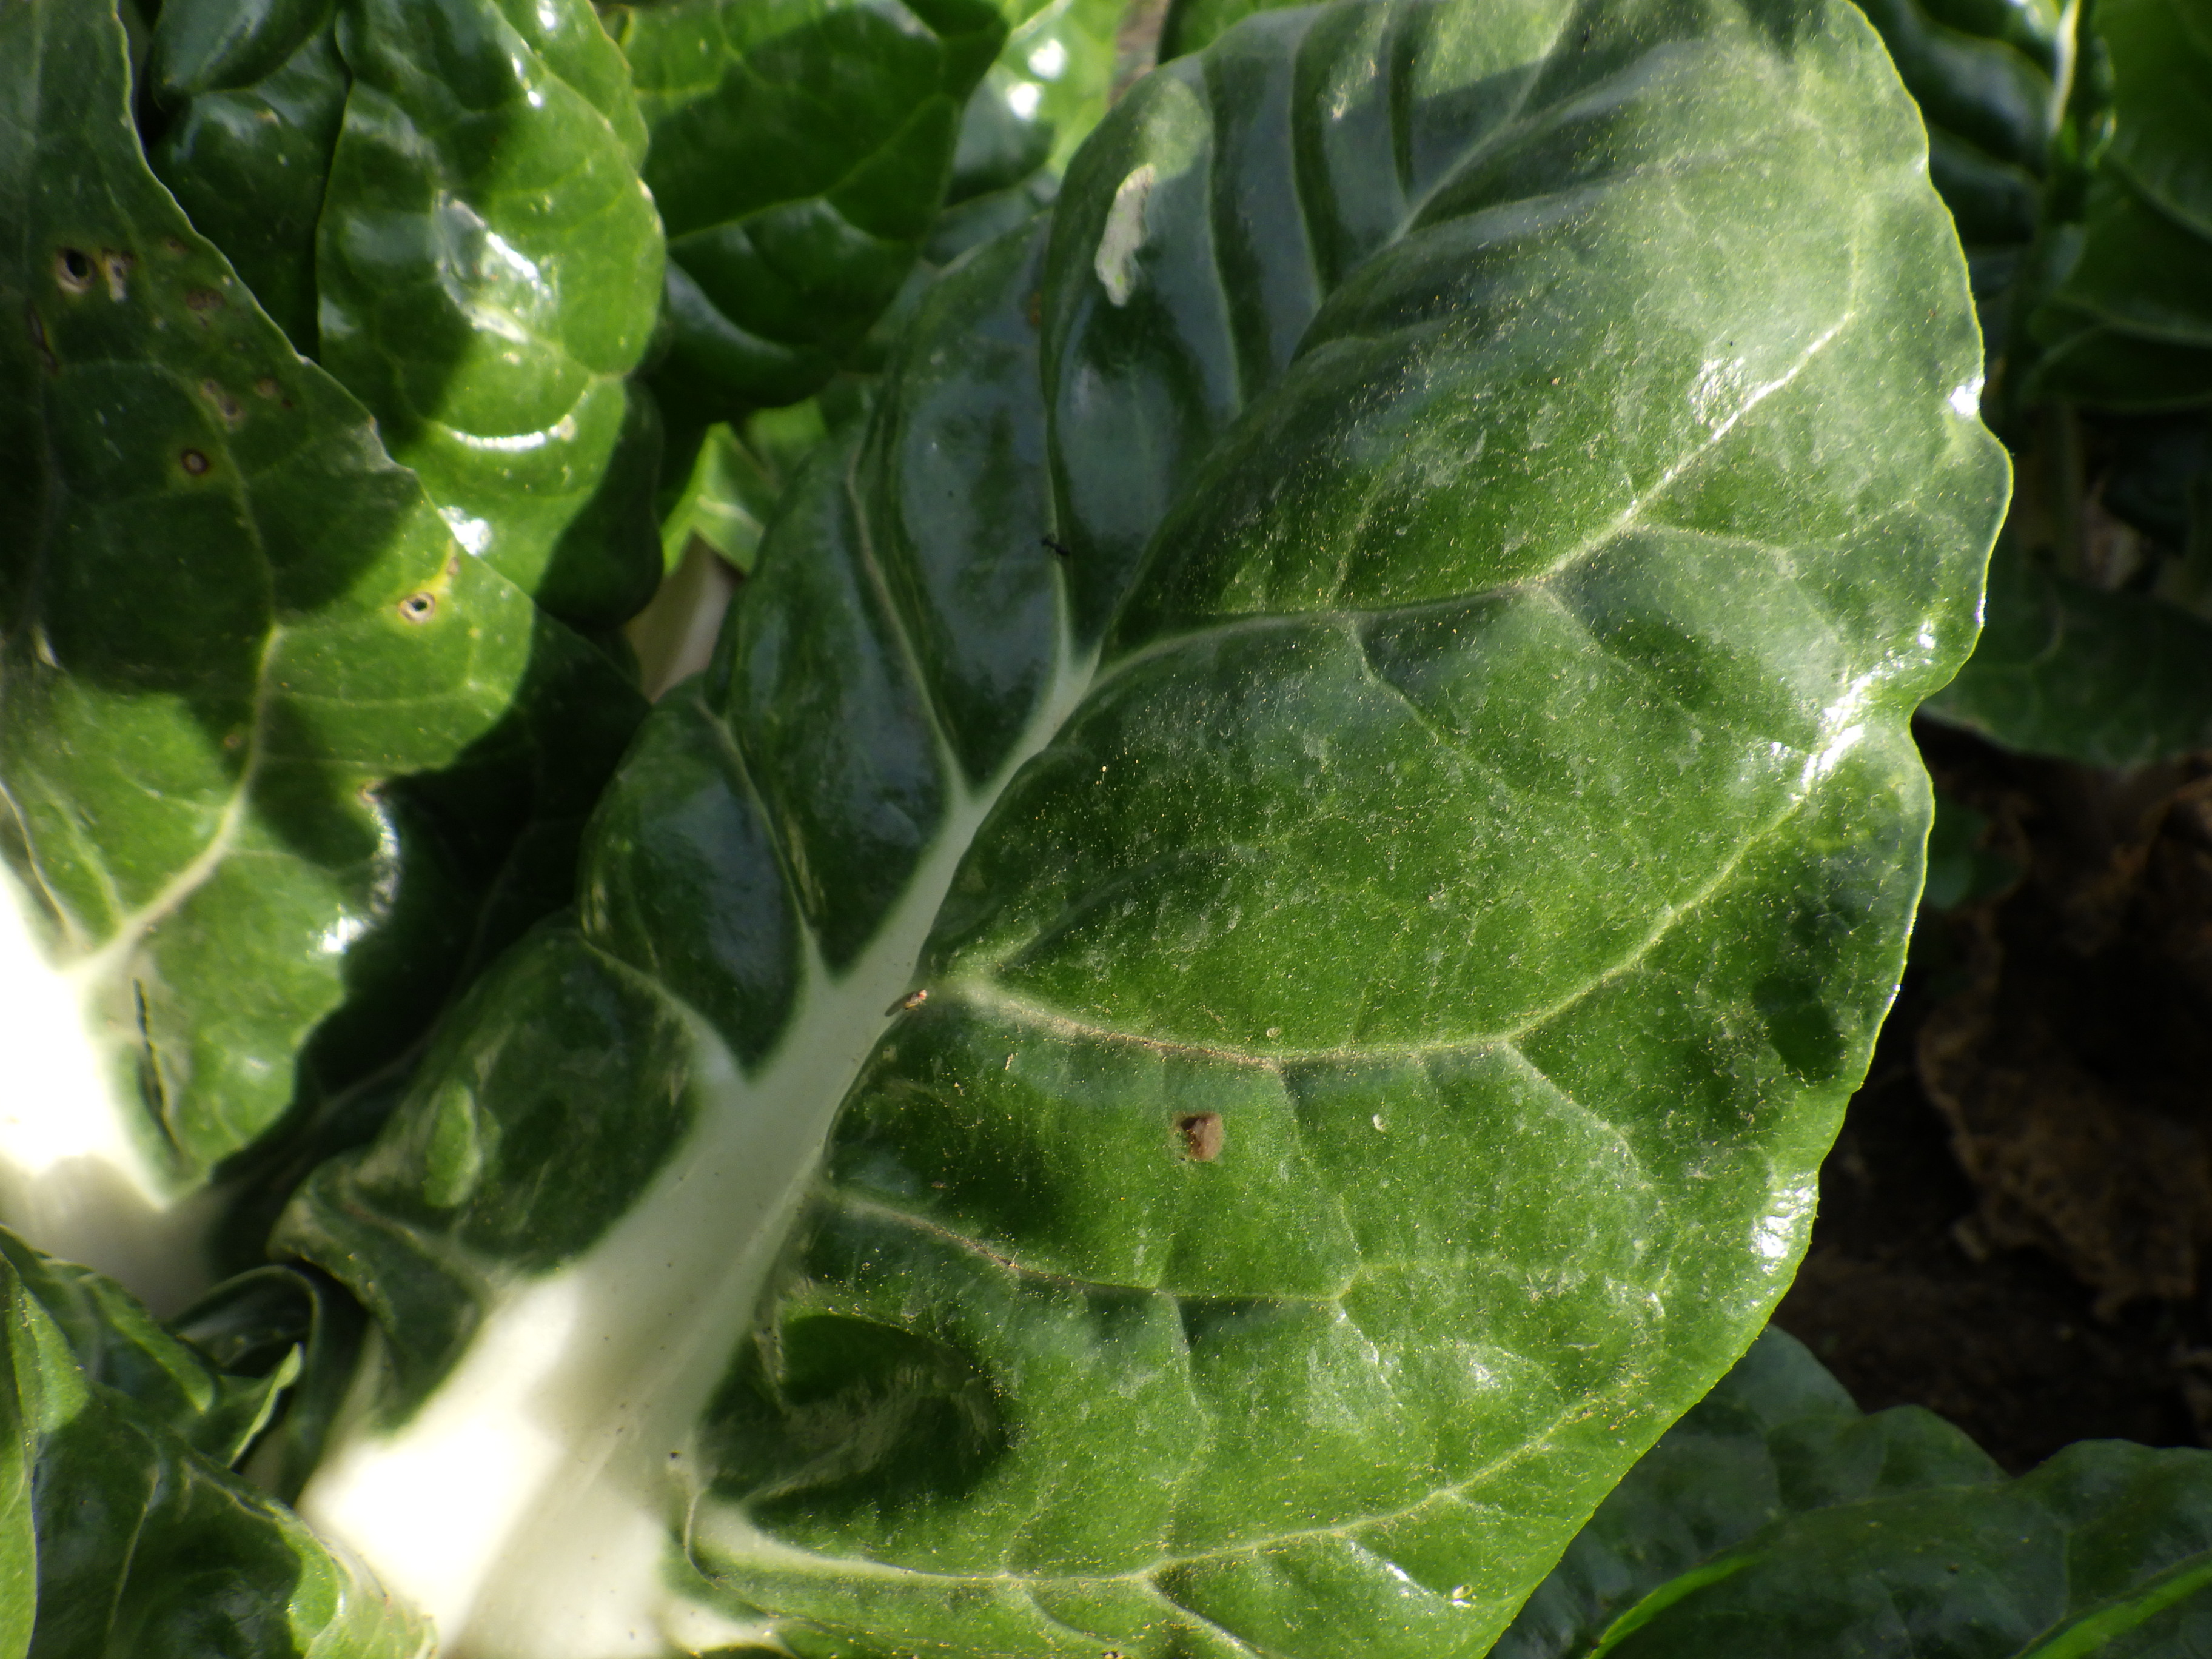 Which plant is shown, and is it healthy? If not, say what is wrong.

chard, cercospora, phytophagous
